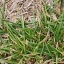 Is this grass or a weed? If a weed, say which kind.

grass
